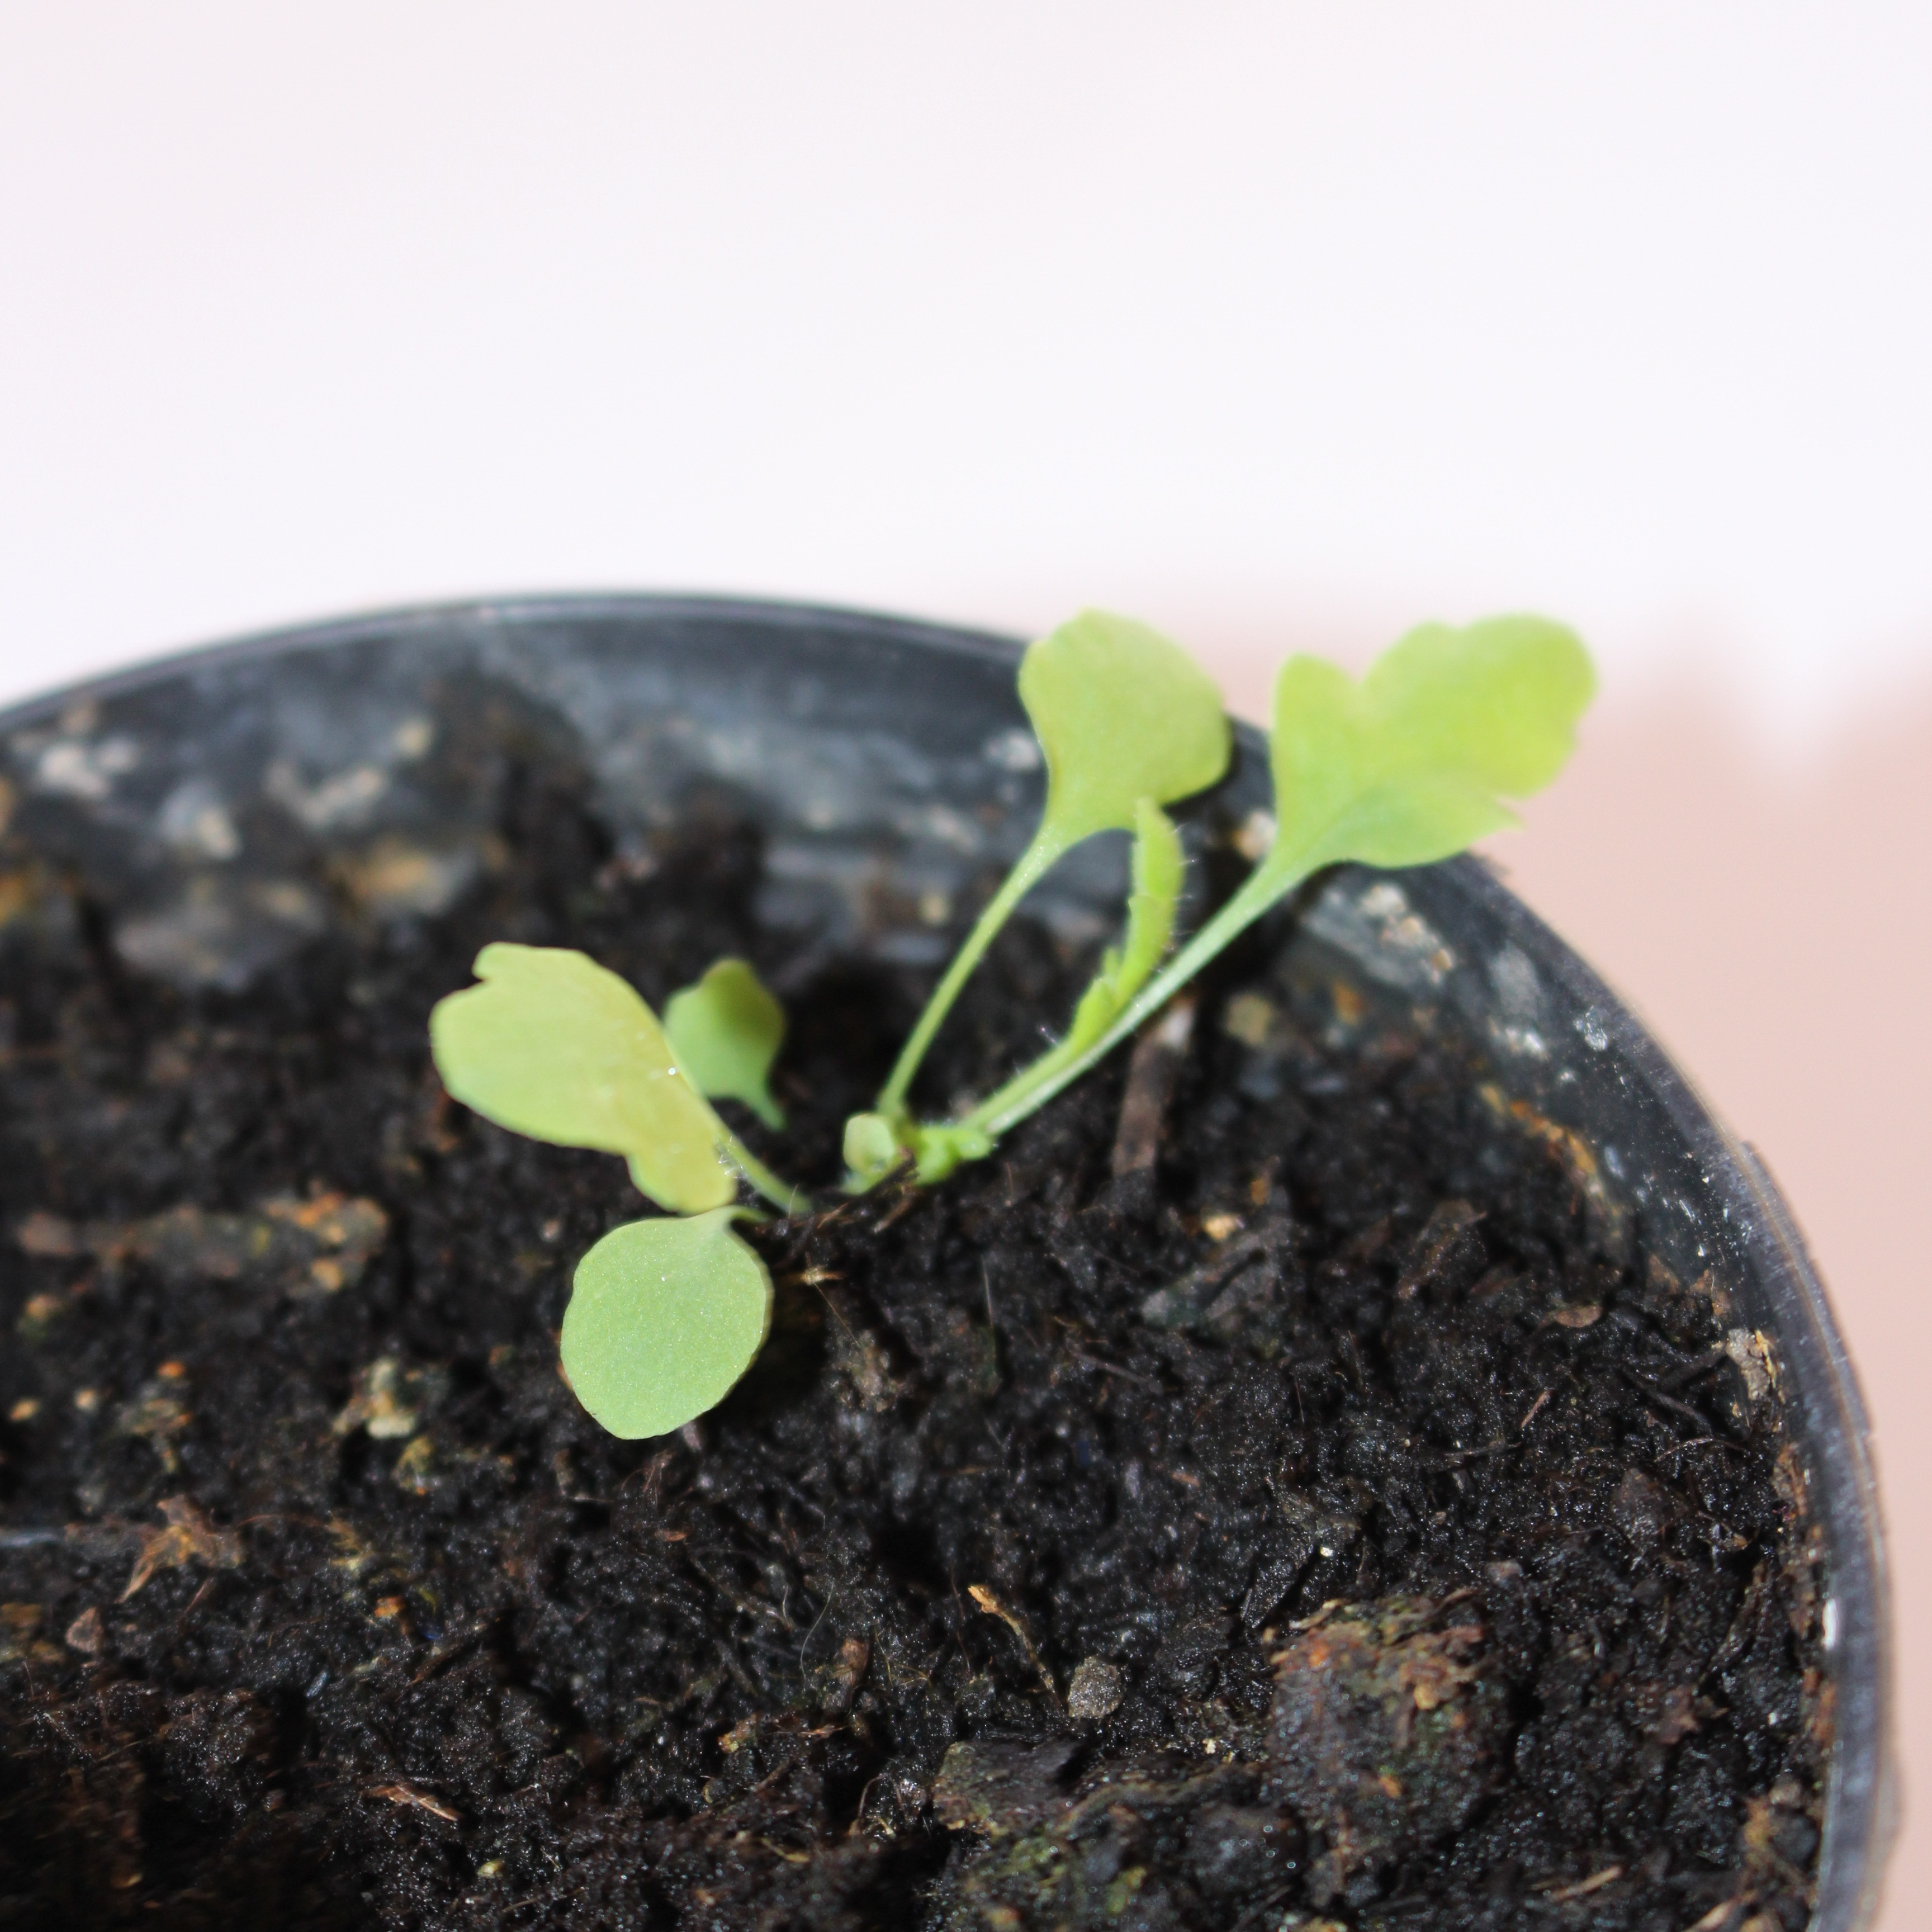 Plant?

Papaver rhoeas
